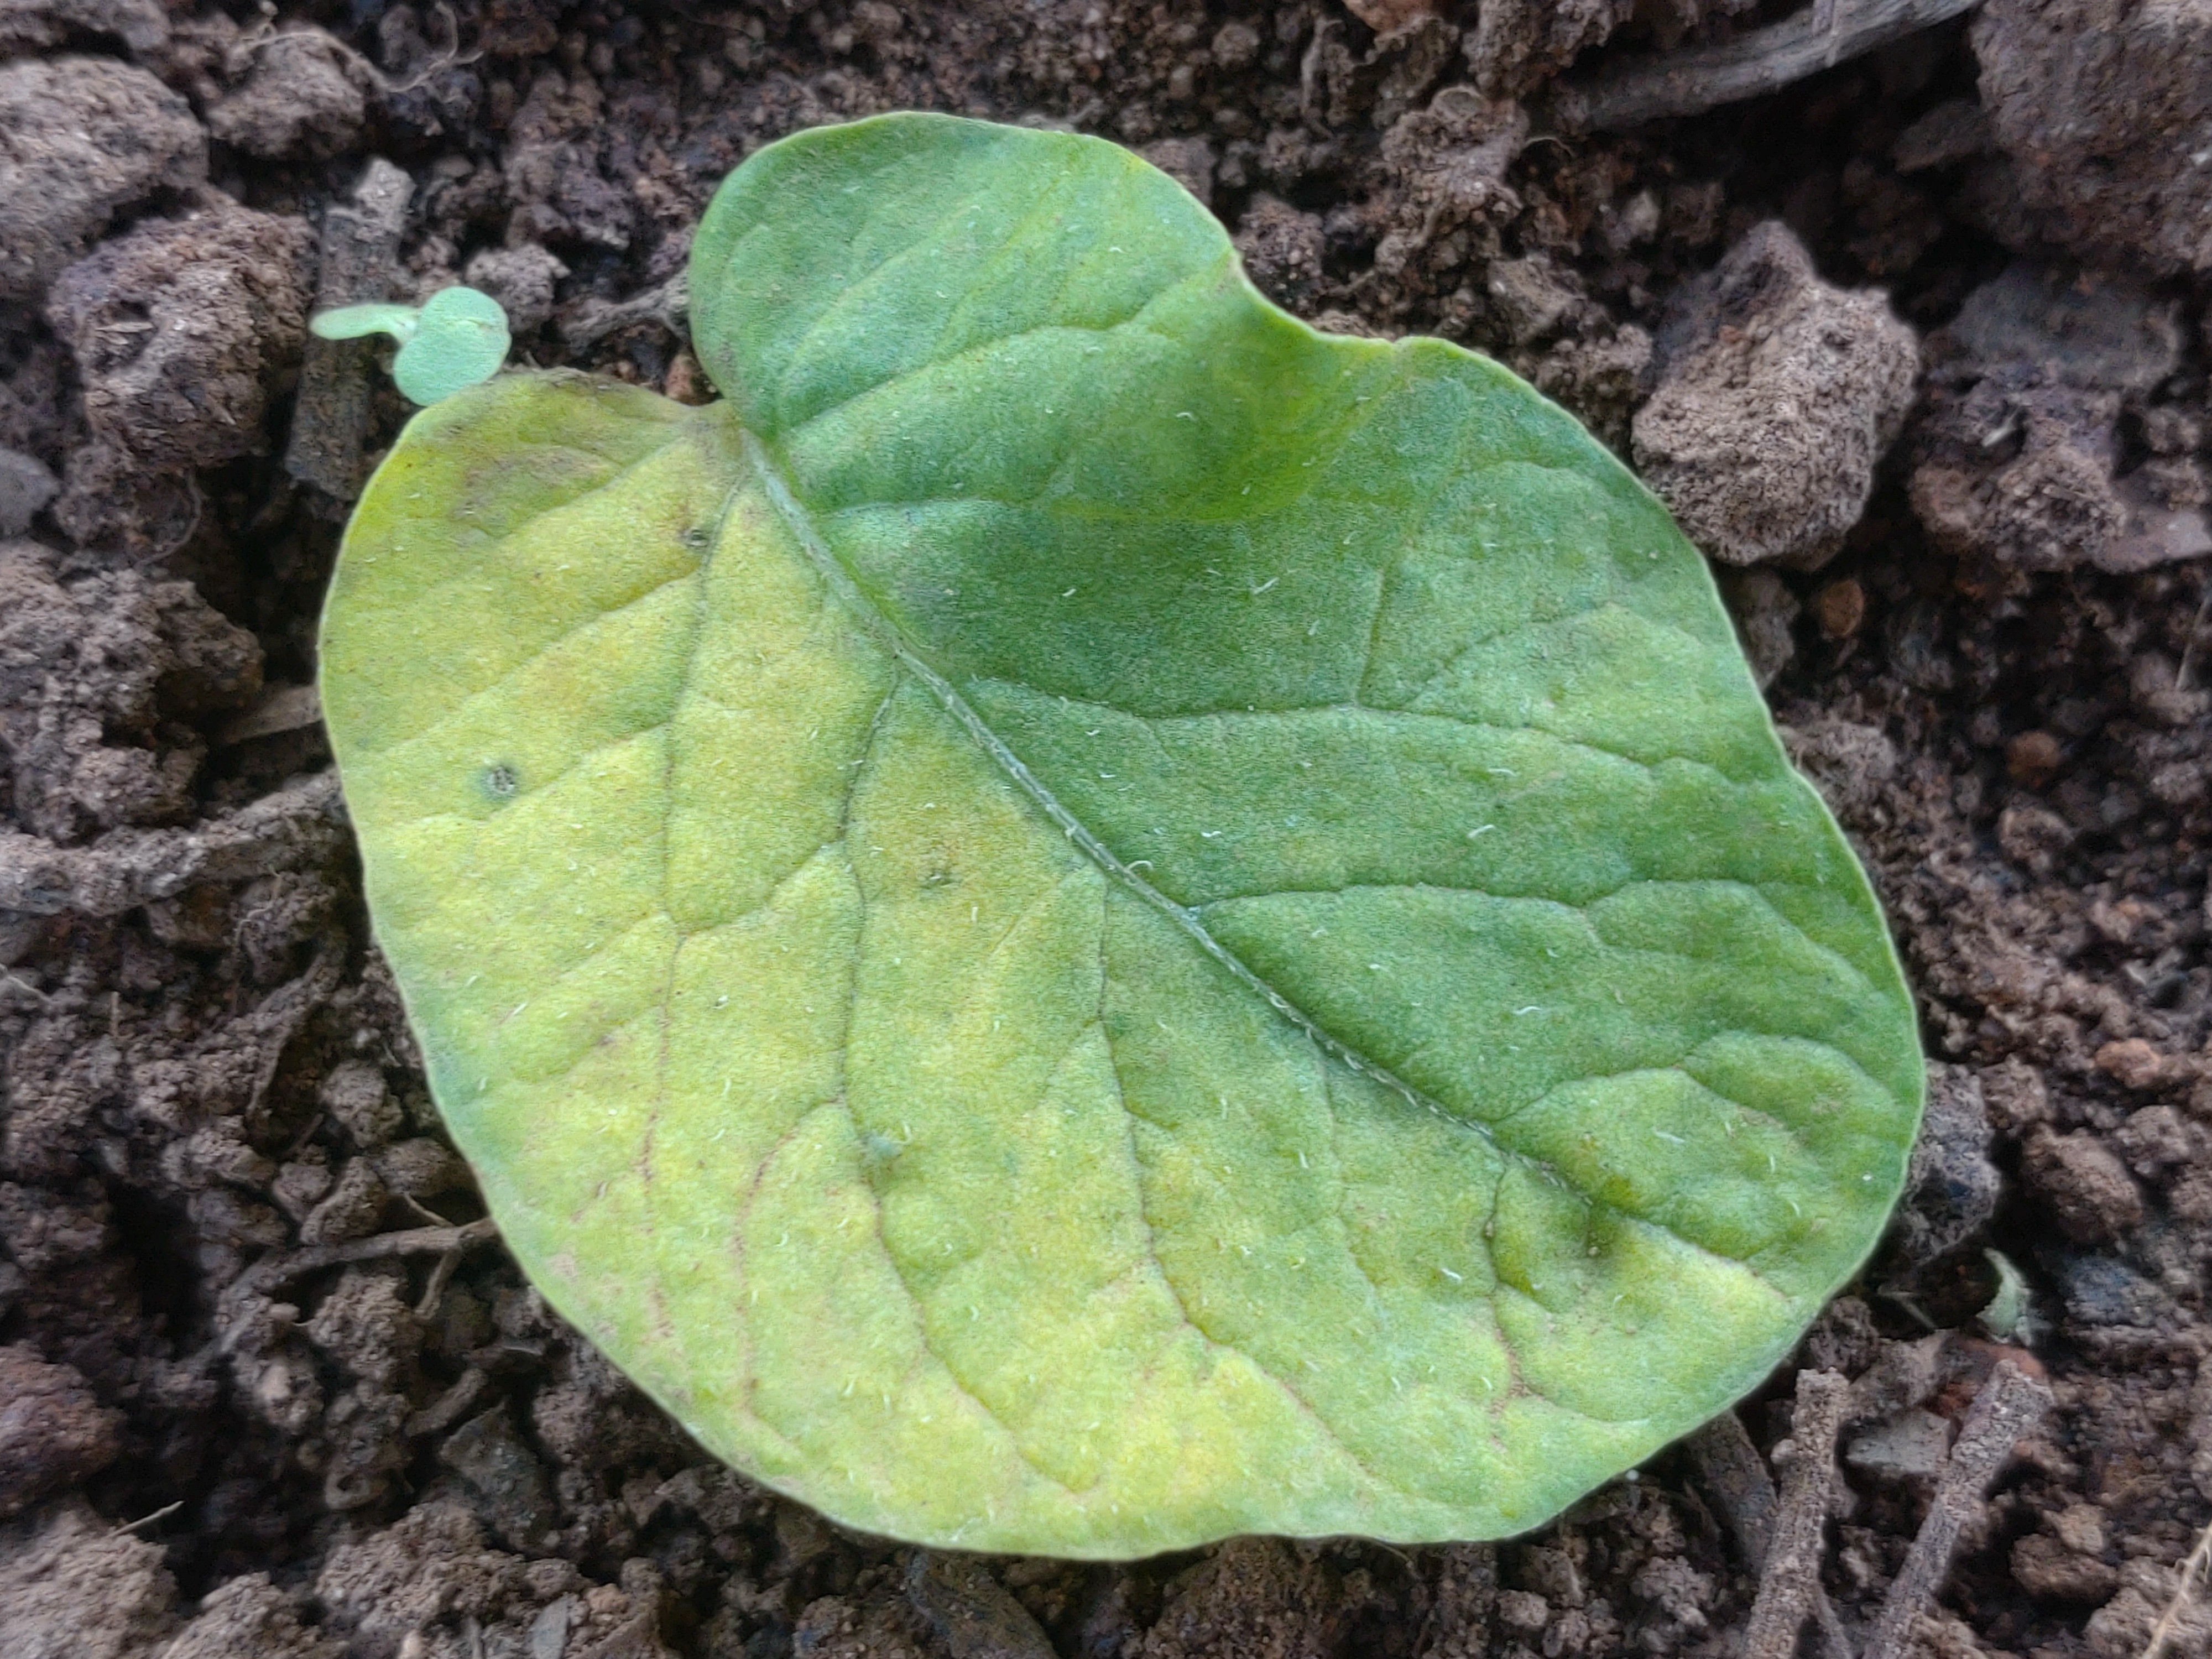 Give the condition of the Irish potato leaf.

late blight
